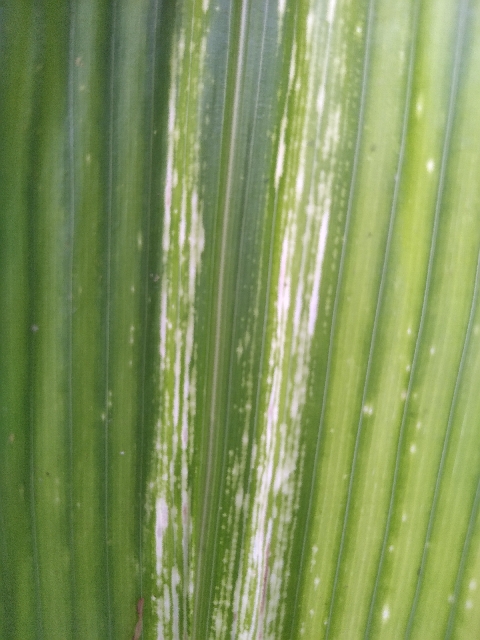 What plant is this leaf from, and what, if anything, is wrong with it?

maize, maize streak virus
